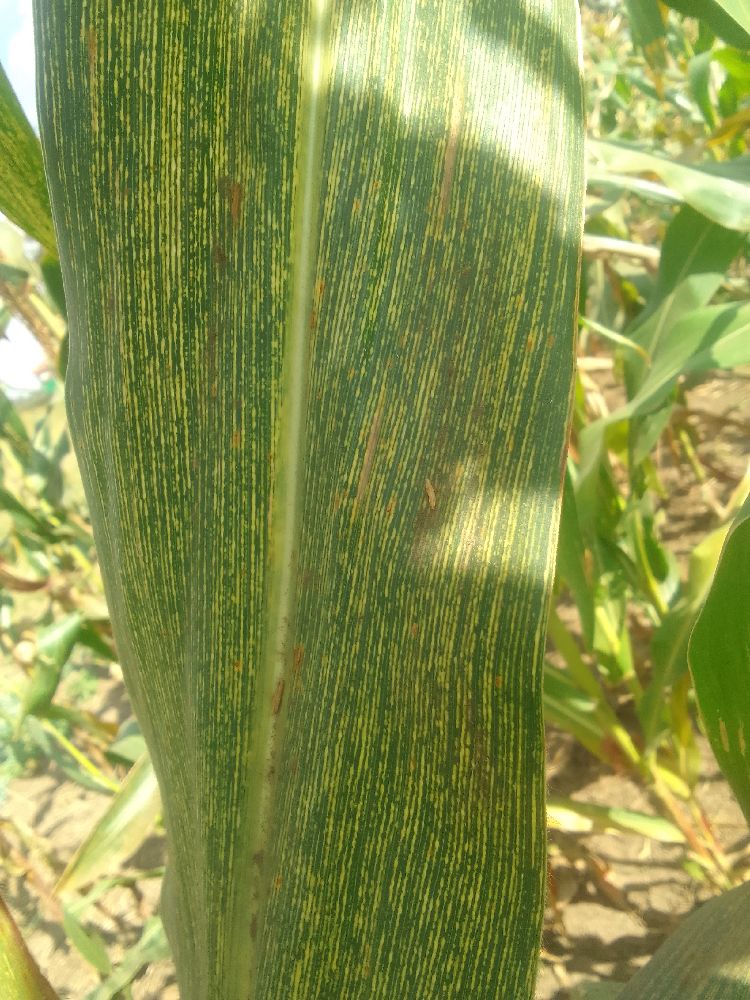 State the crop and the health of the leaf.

maize, maize streak virus
